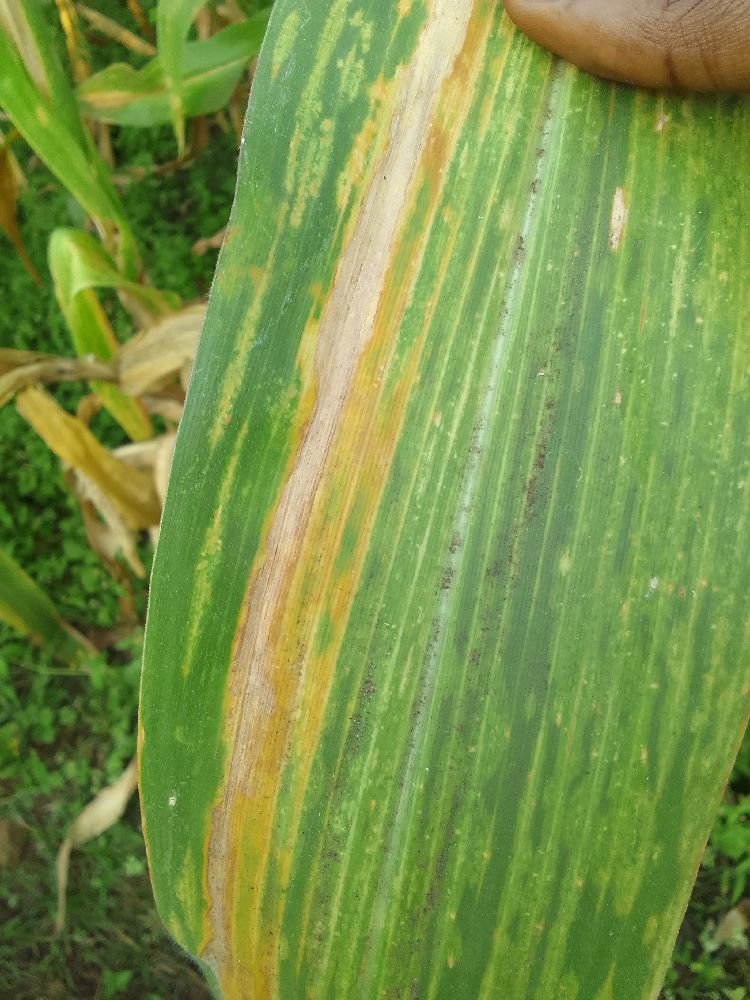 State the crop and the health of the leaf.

maize, maize lethal necrosis
